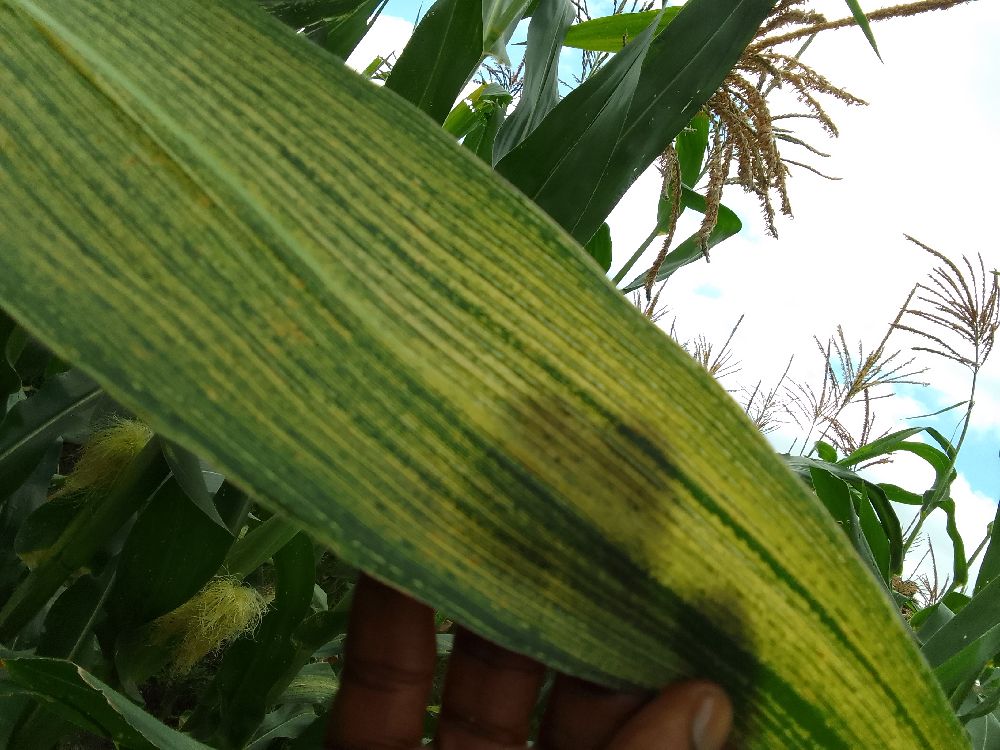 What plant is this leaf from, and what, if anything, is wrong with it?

maize, maize streak virus
